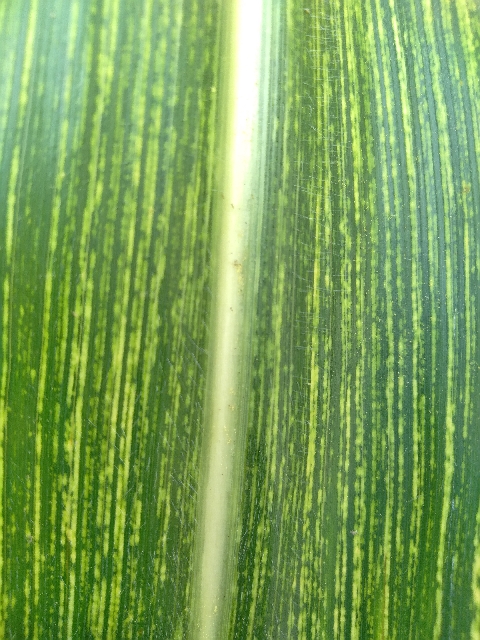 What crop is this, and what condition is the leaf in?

maize, maize streak virus
